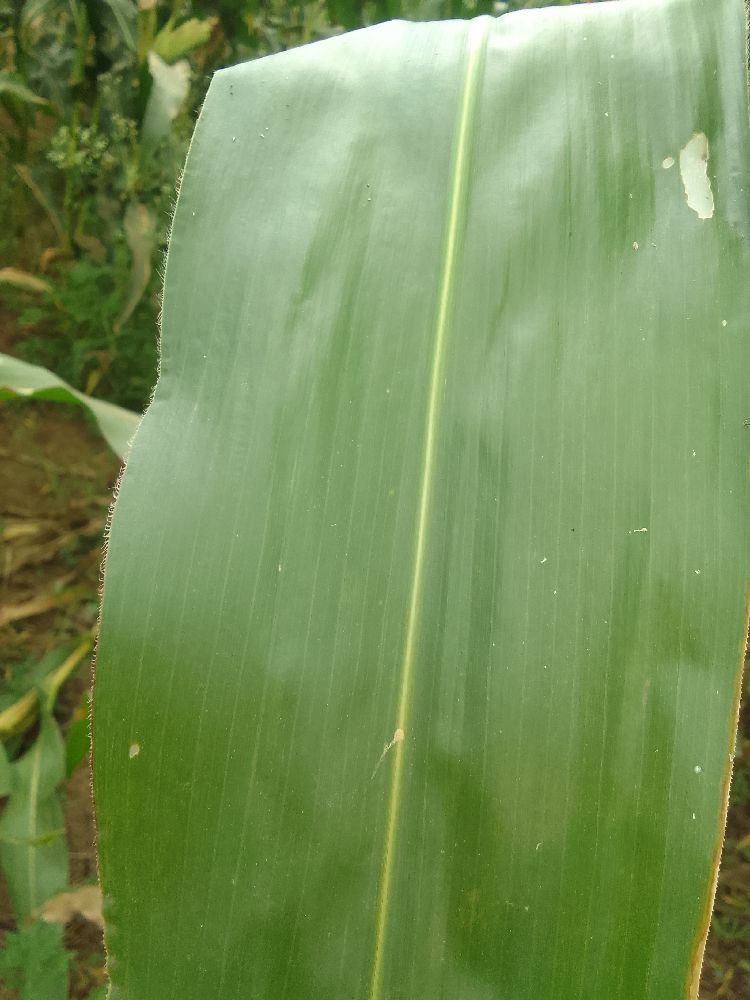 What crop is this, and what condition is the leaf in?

maize, healthy
